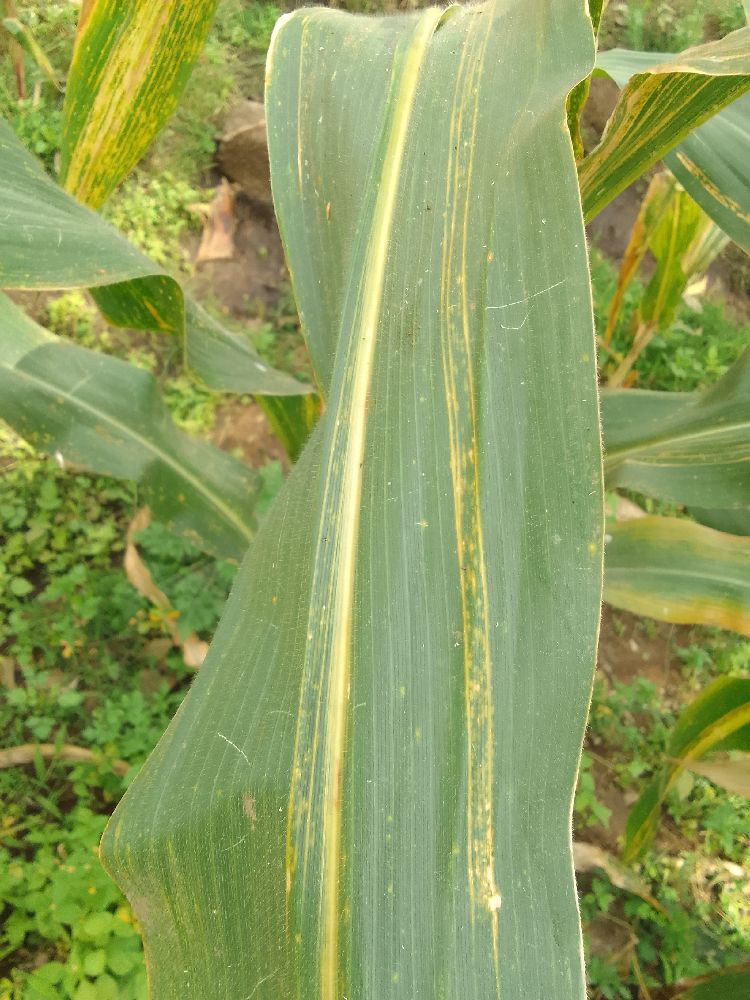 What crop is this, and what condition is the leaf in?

maize, maize lethal necrosis
